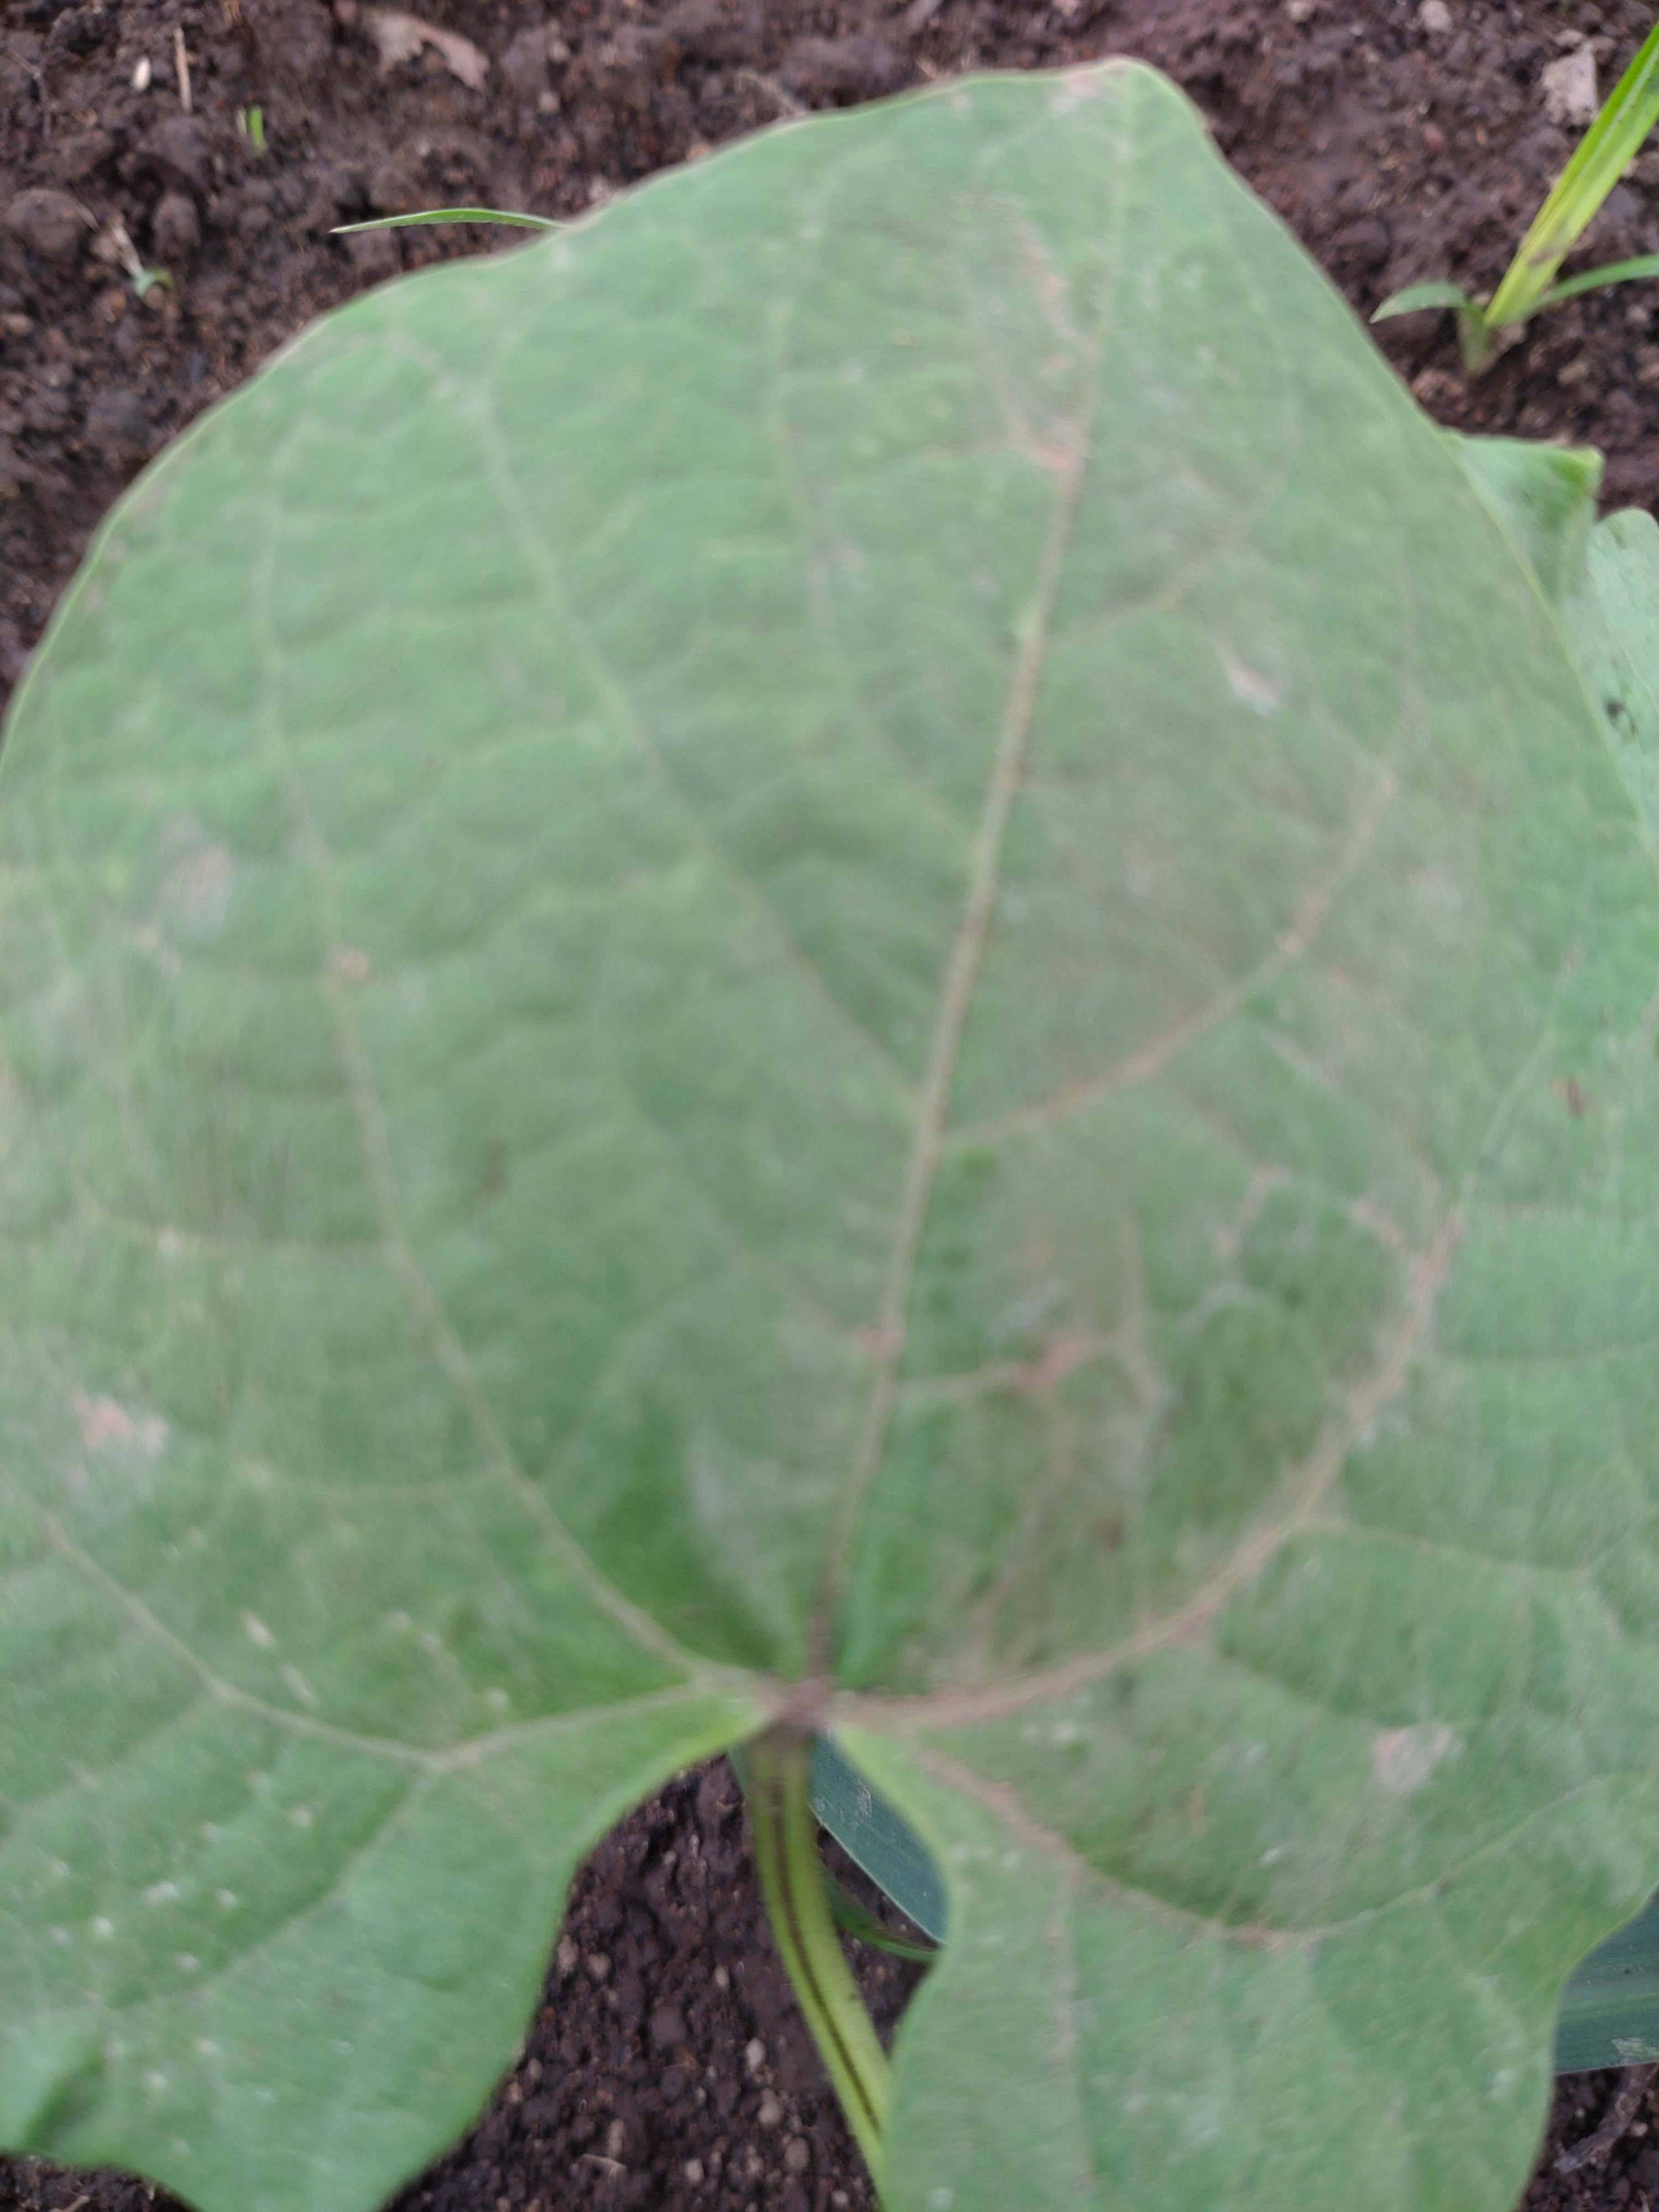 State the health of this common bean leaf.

healthy
